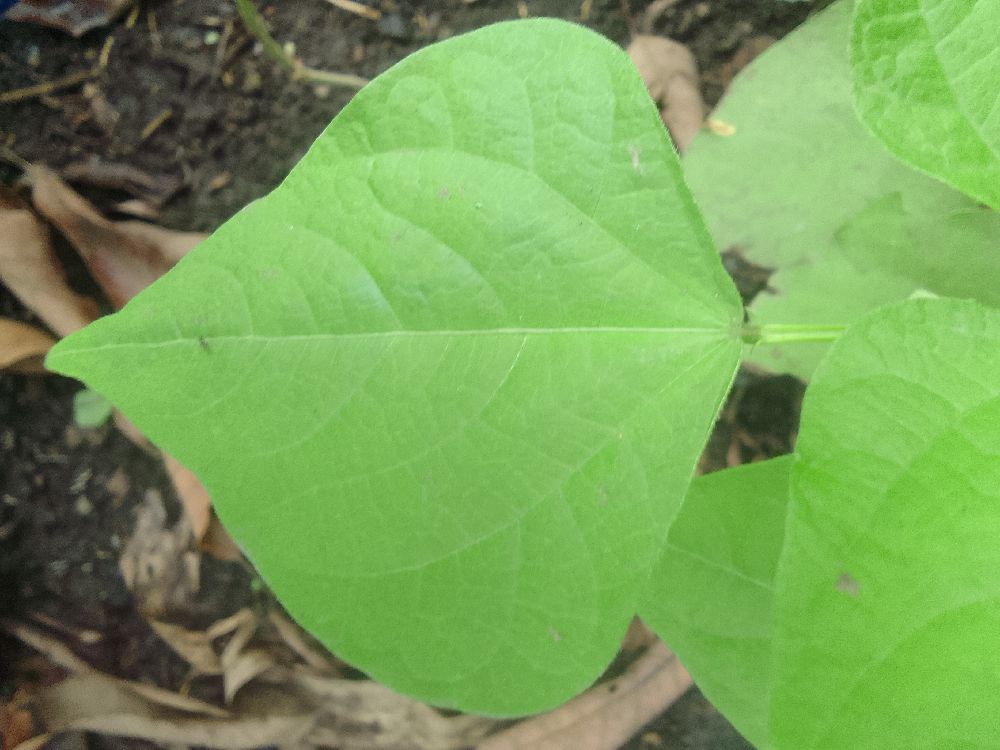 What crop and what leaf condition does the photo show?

common bean, healthy
